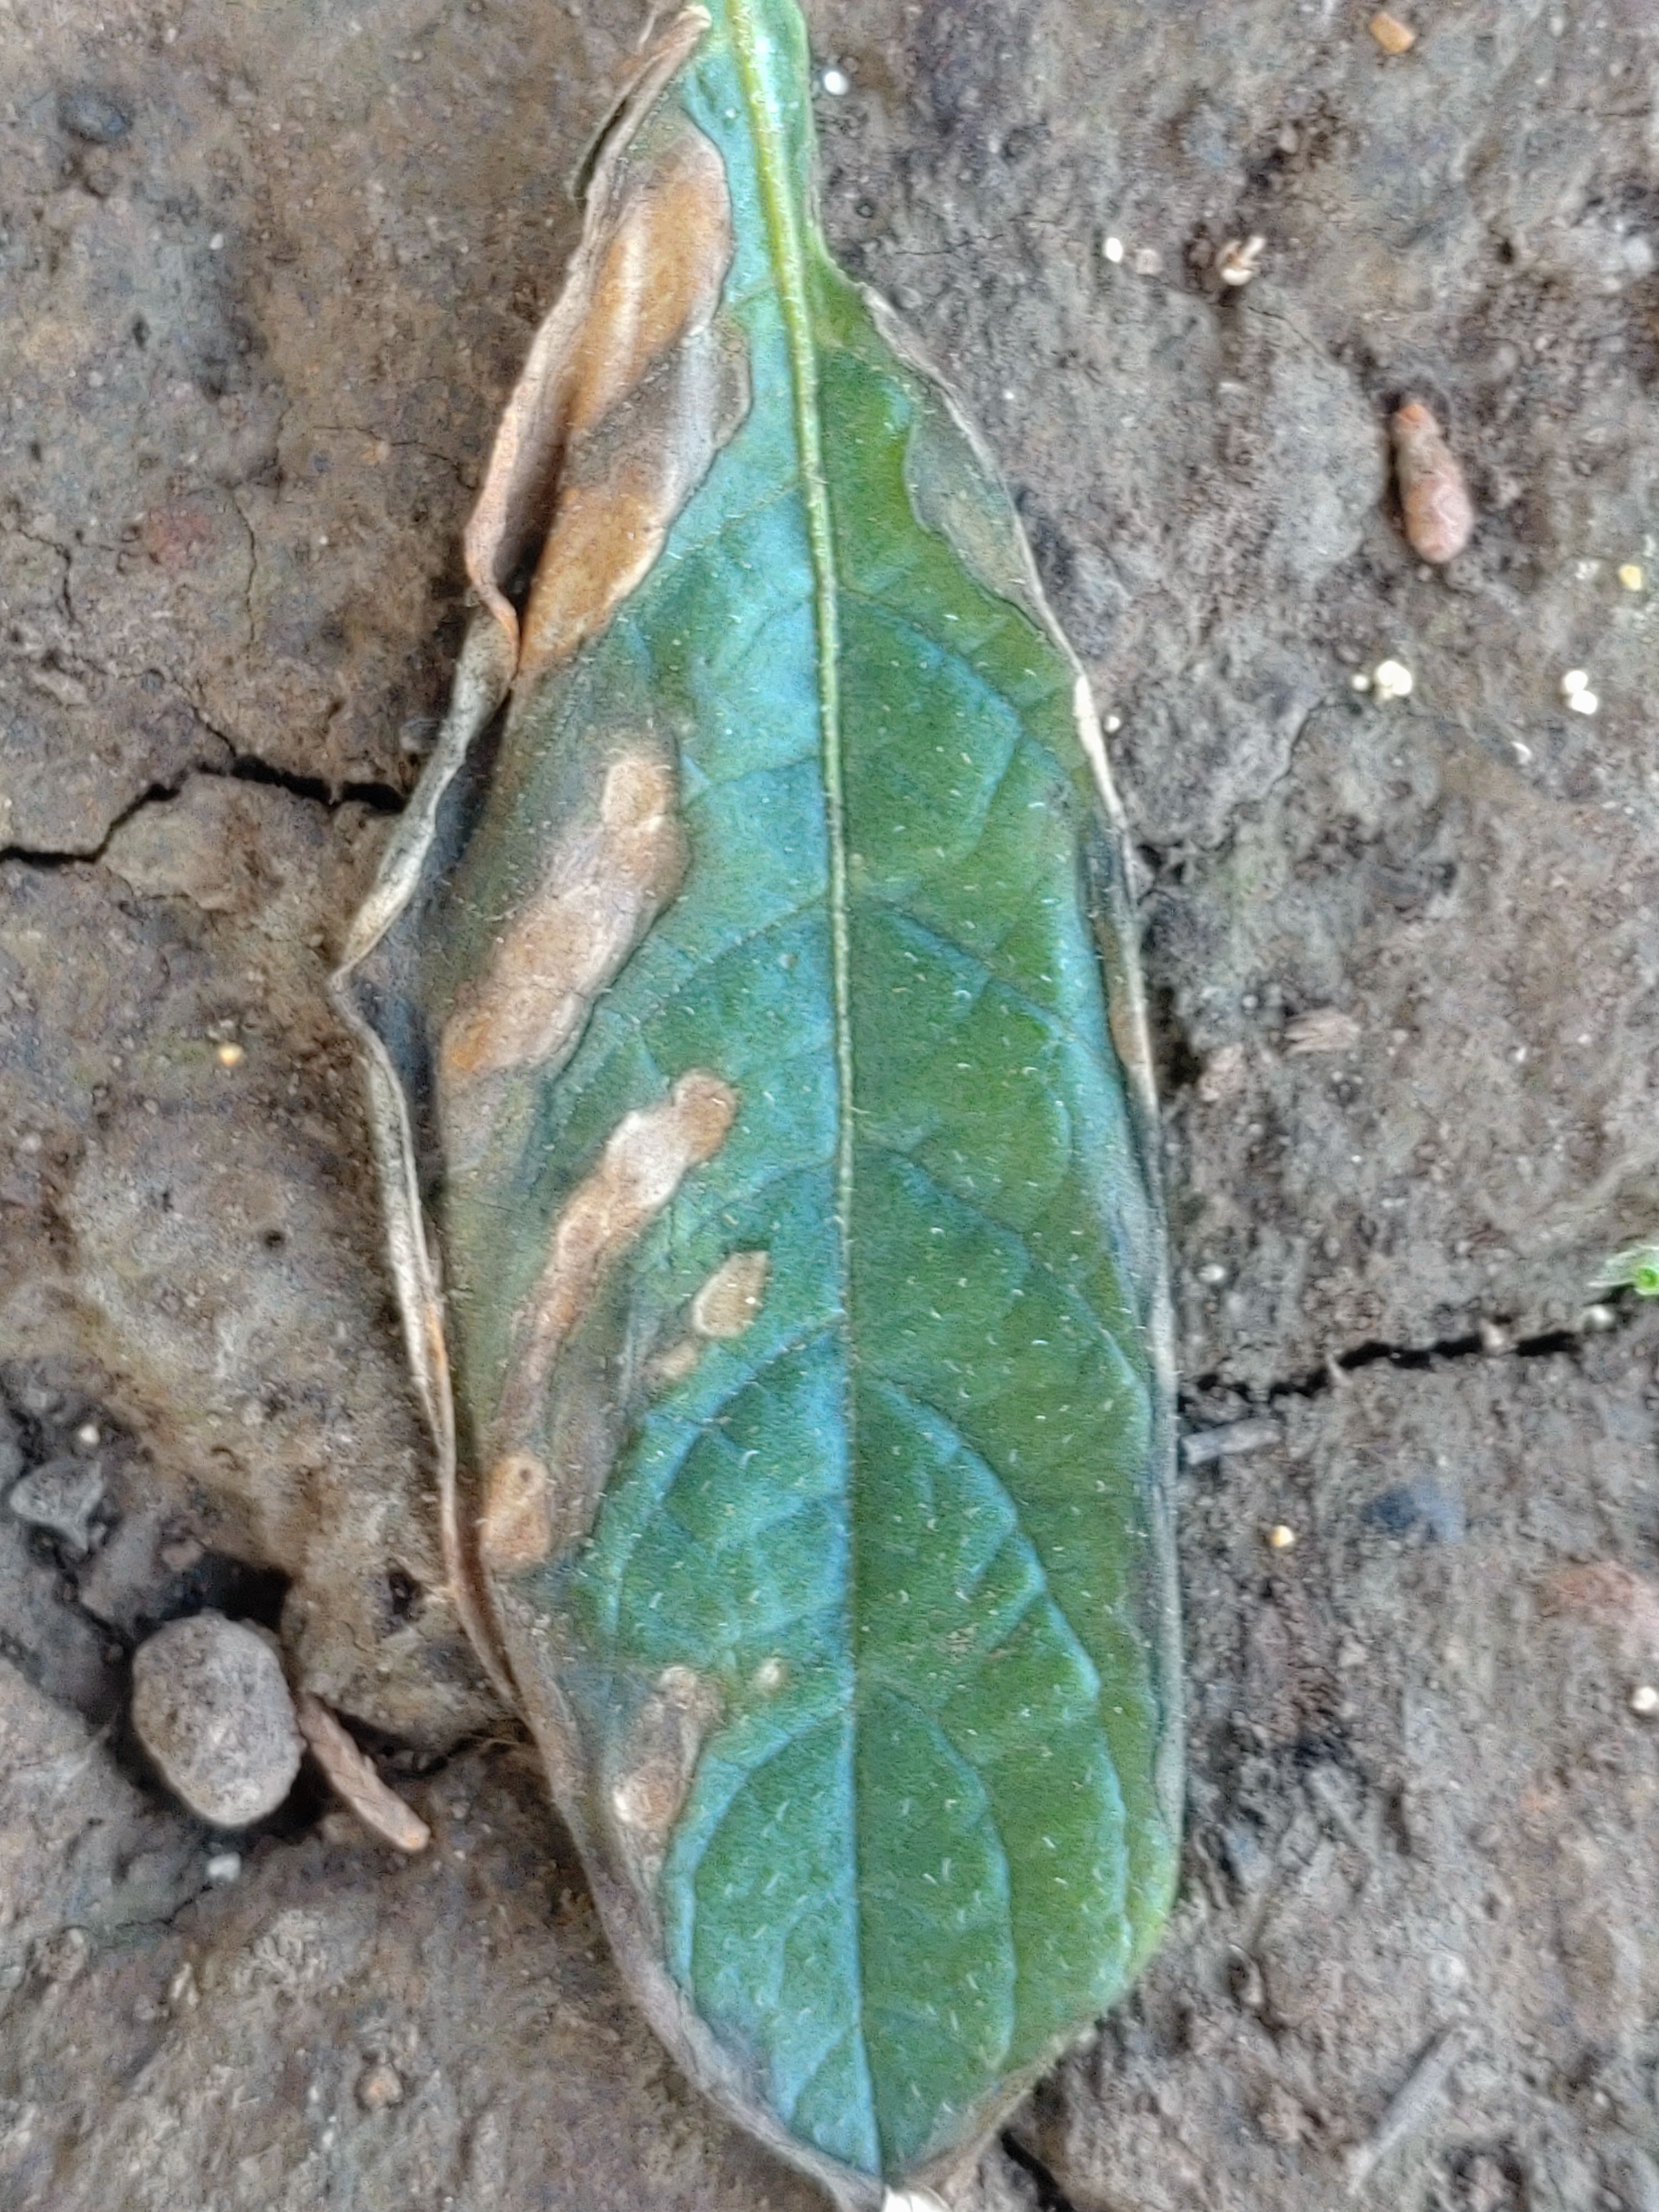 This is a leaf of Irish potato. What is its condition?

early blight
